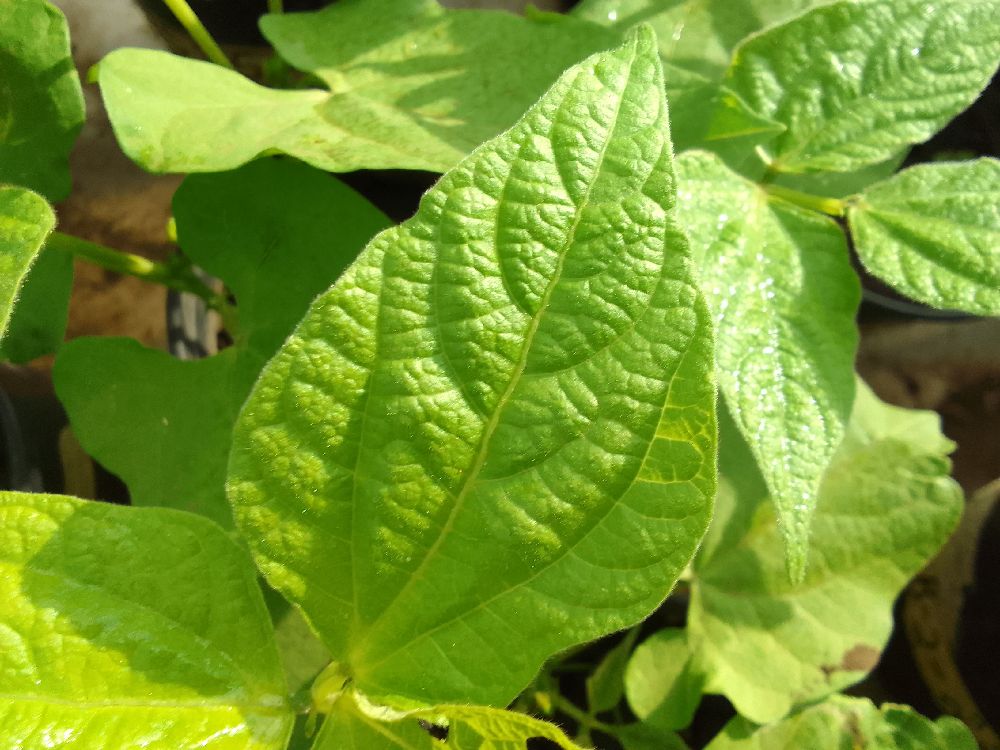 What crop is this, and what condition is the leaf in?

common bean, healthy
